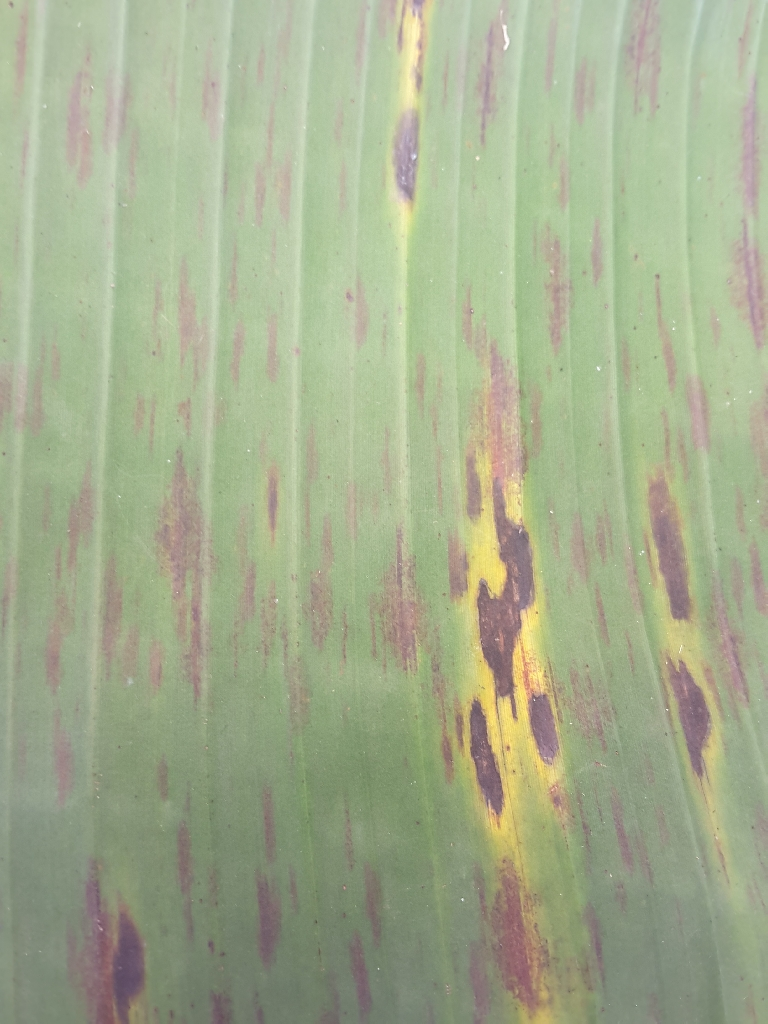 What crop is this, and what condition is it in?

banana, black sigatoka
